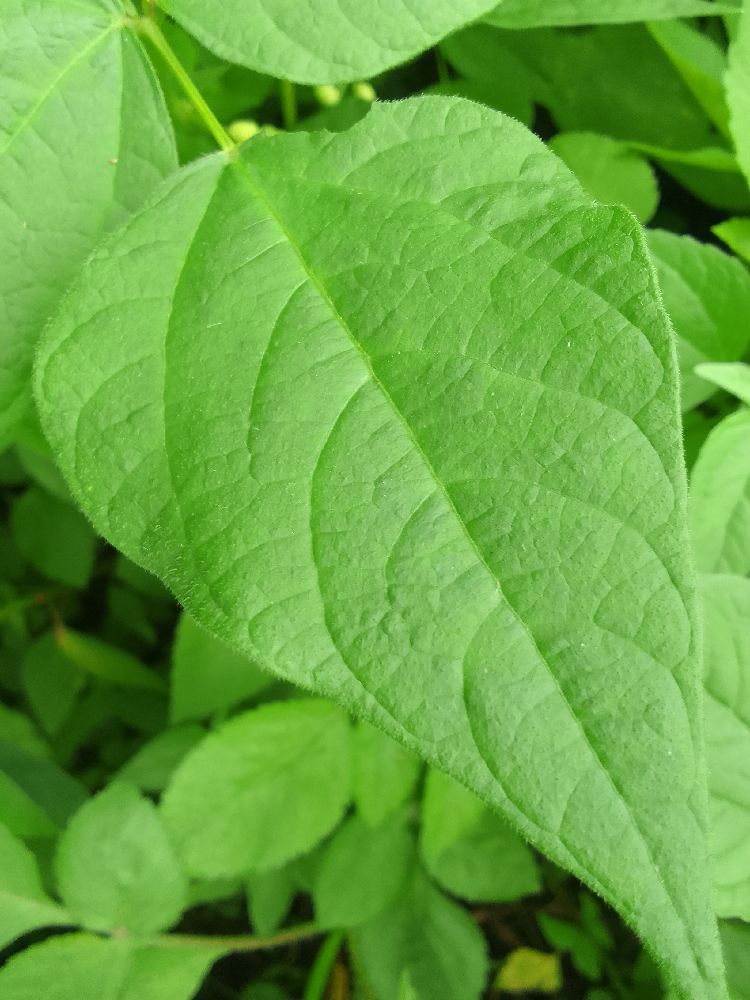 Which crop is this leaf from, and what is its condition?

common bean, healthy
